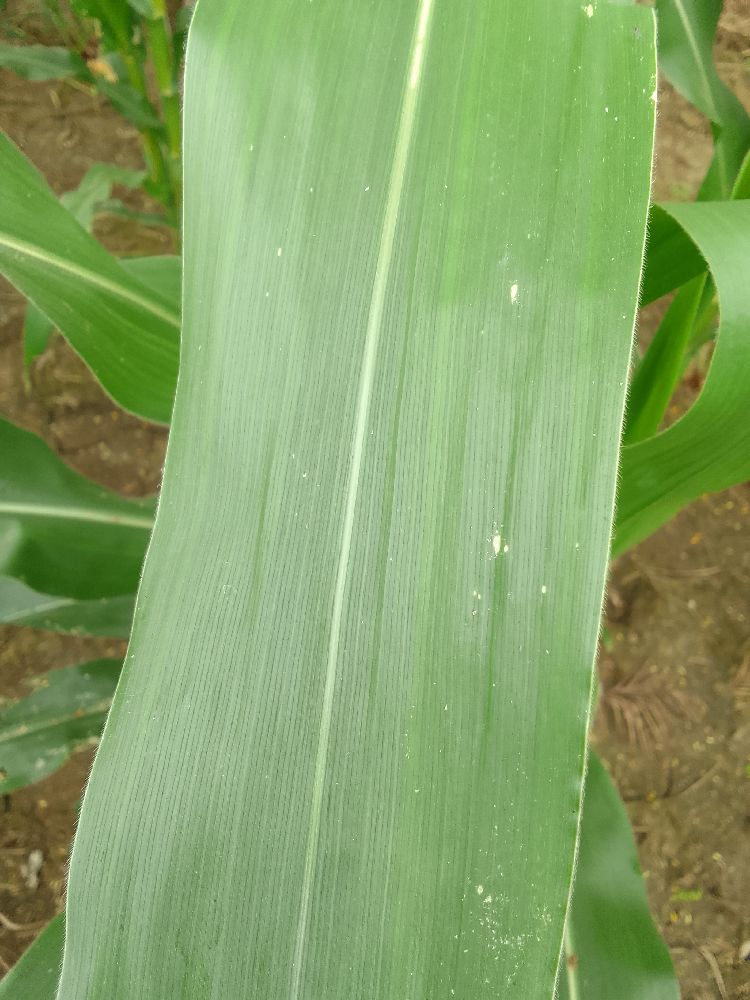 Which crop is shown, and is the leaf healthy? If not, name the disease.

maize, healthy
